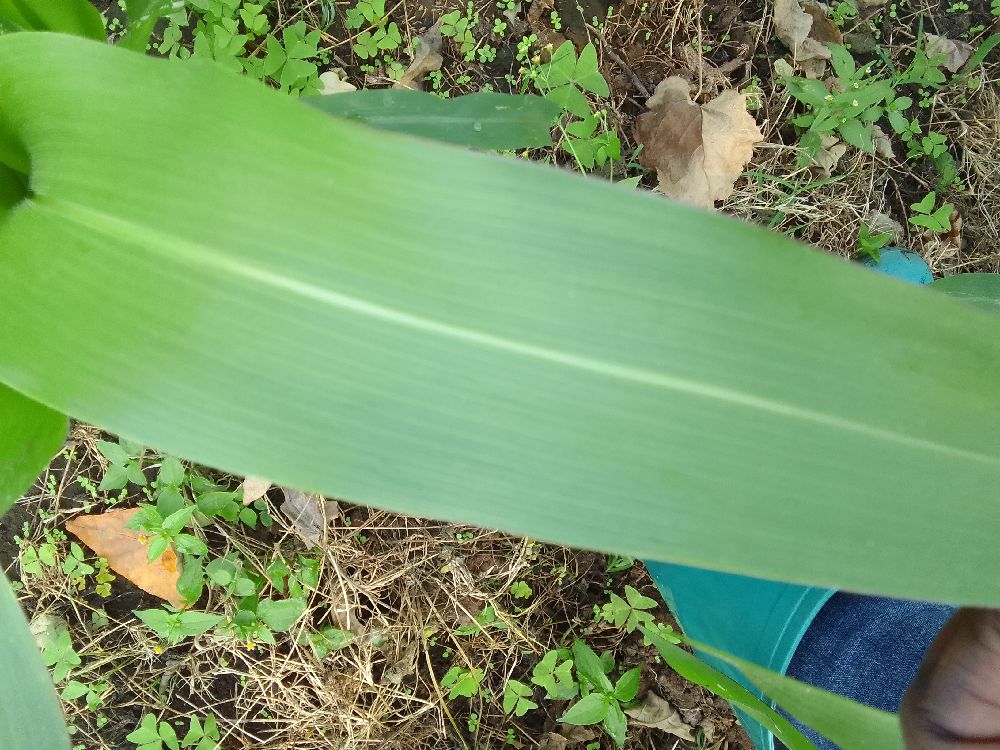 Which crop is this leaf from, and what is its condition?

maize, healthy
